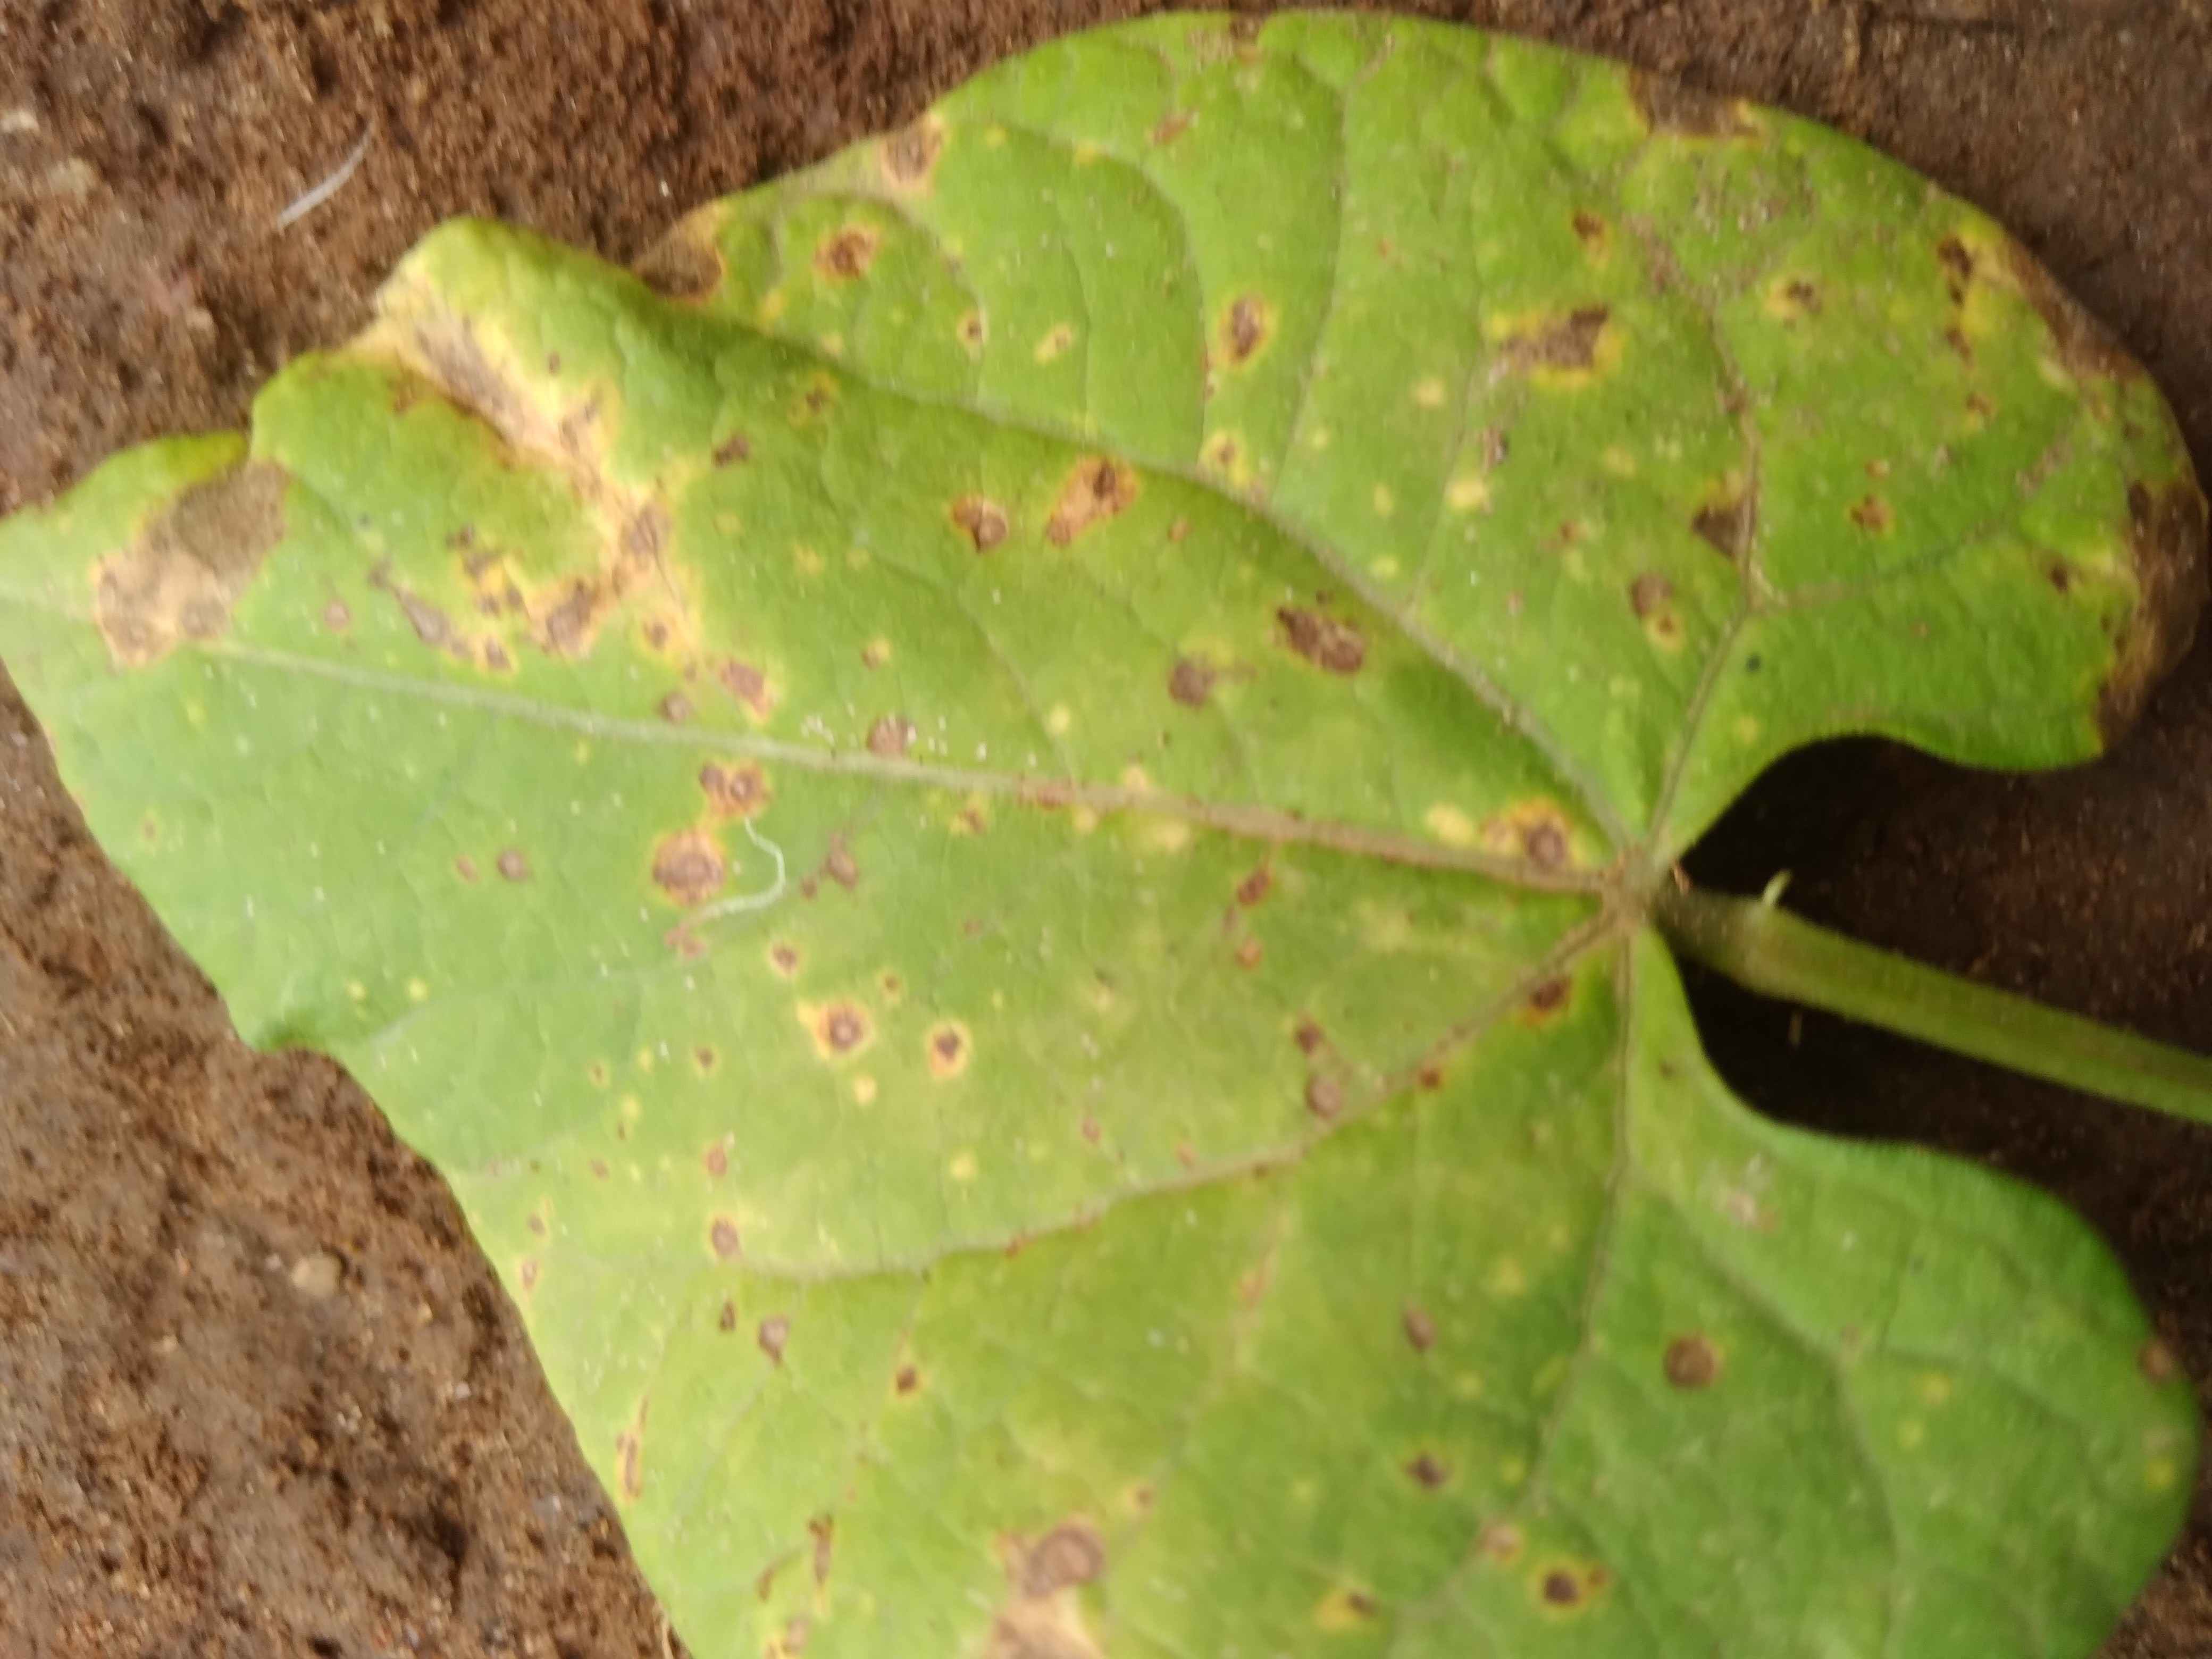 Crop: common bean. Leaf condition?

rust
